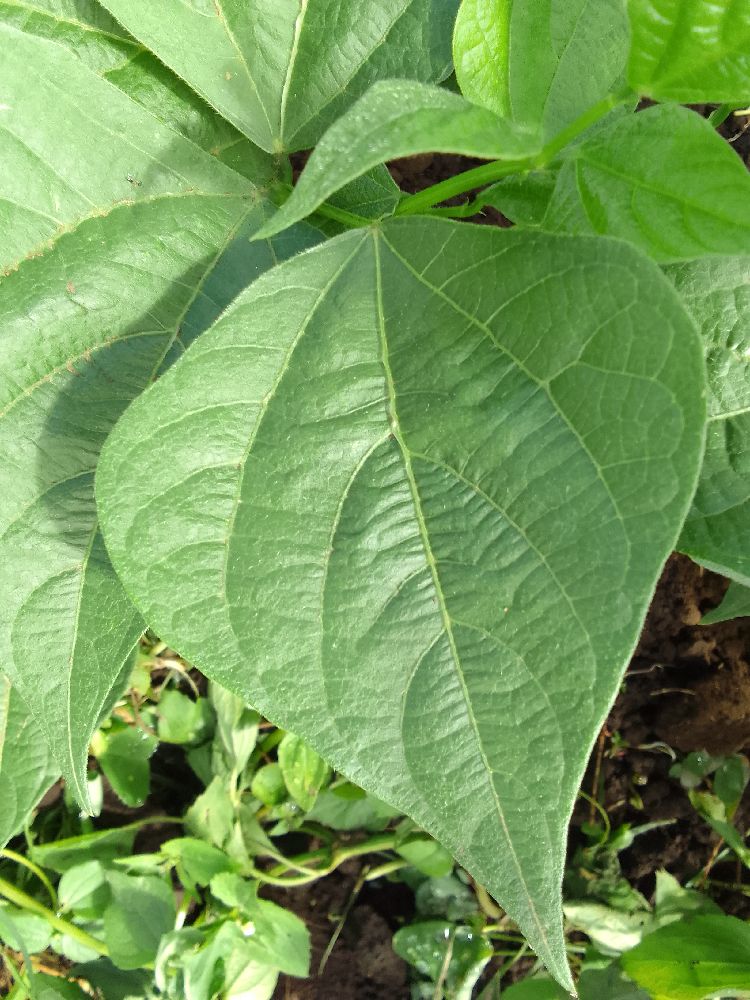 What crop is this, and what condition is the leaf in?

common bean, healthy
